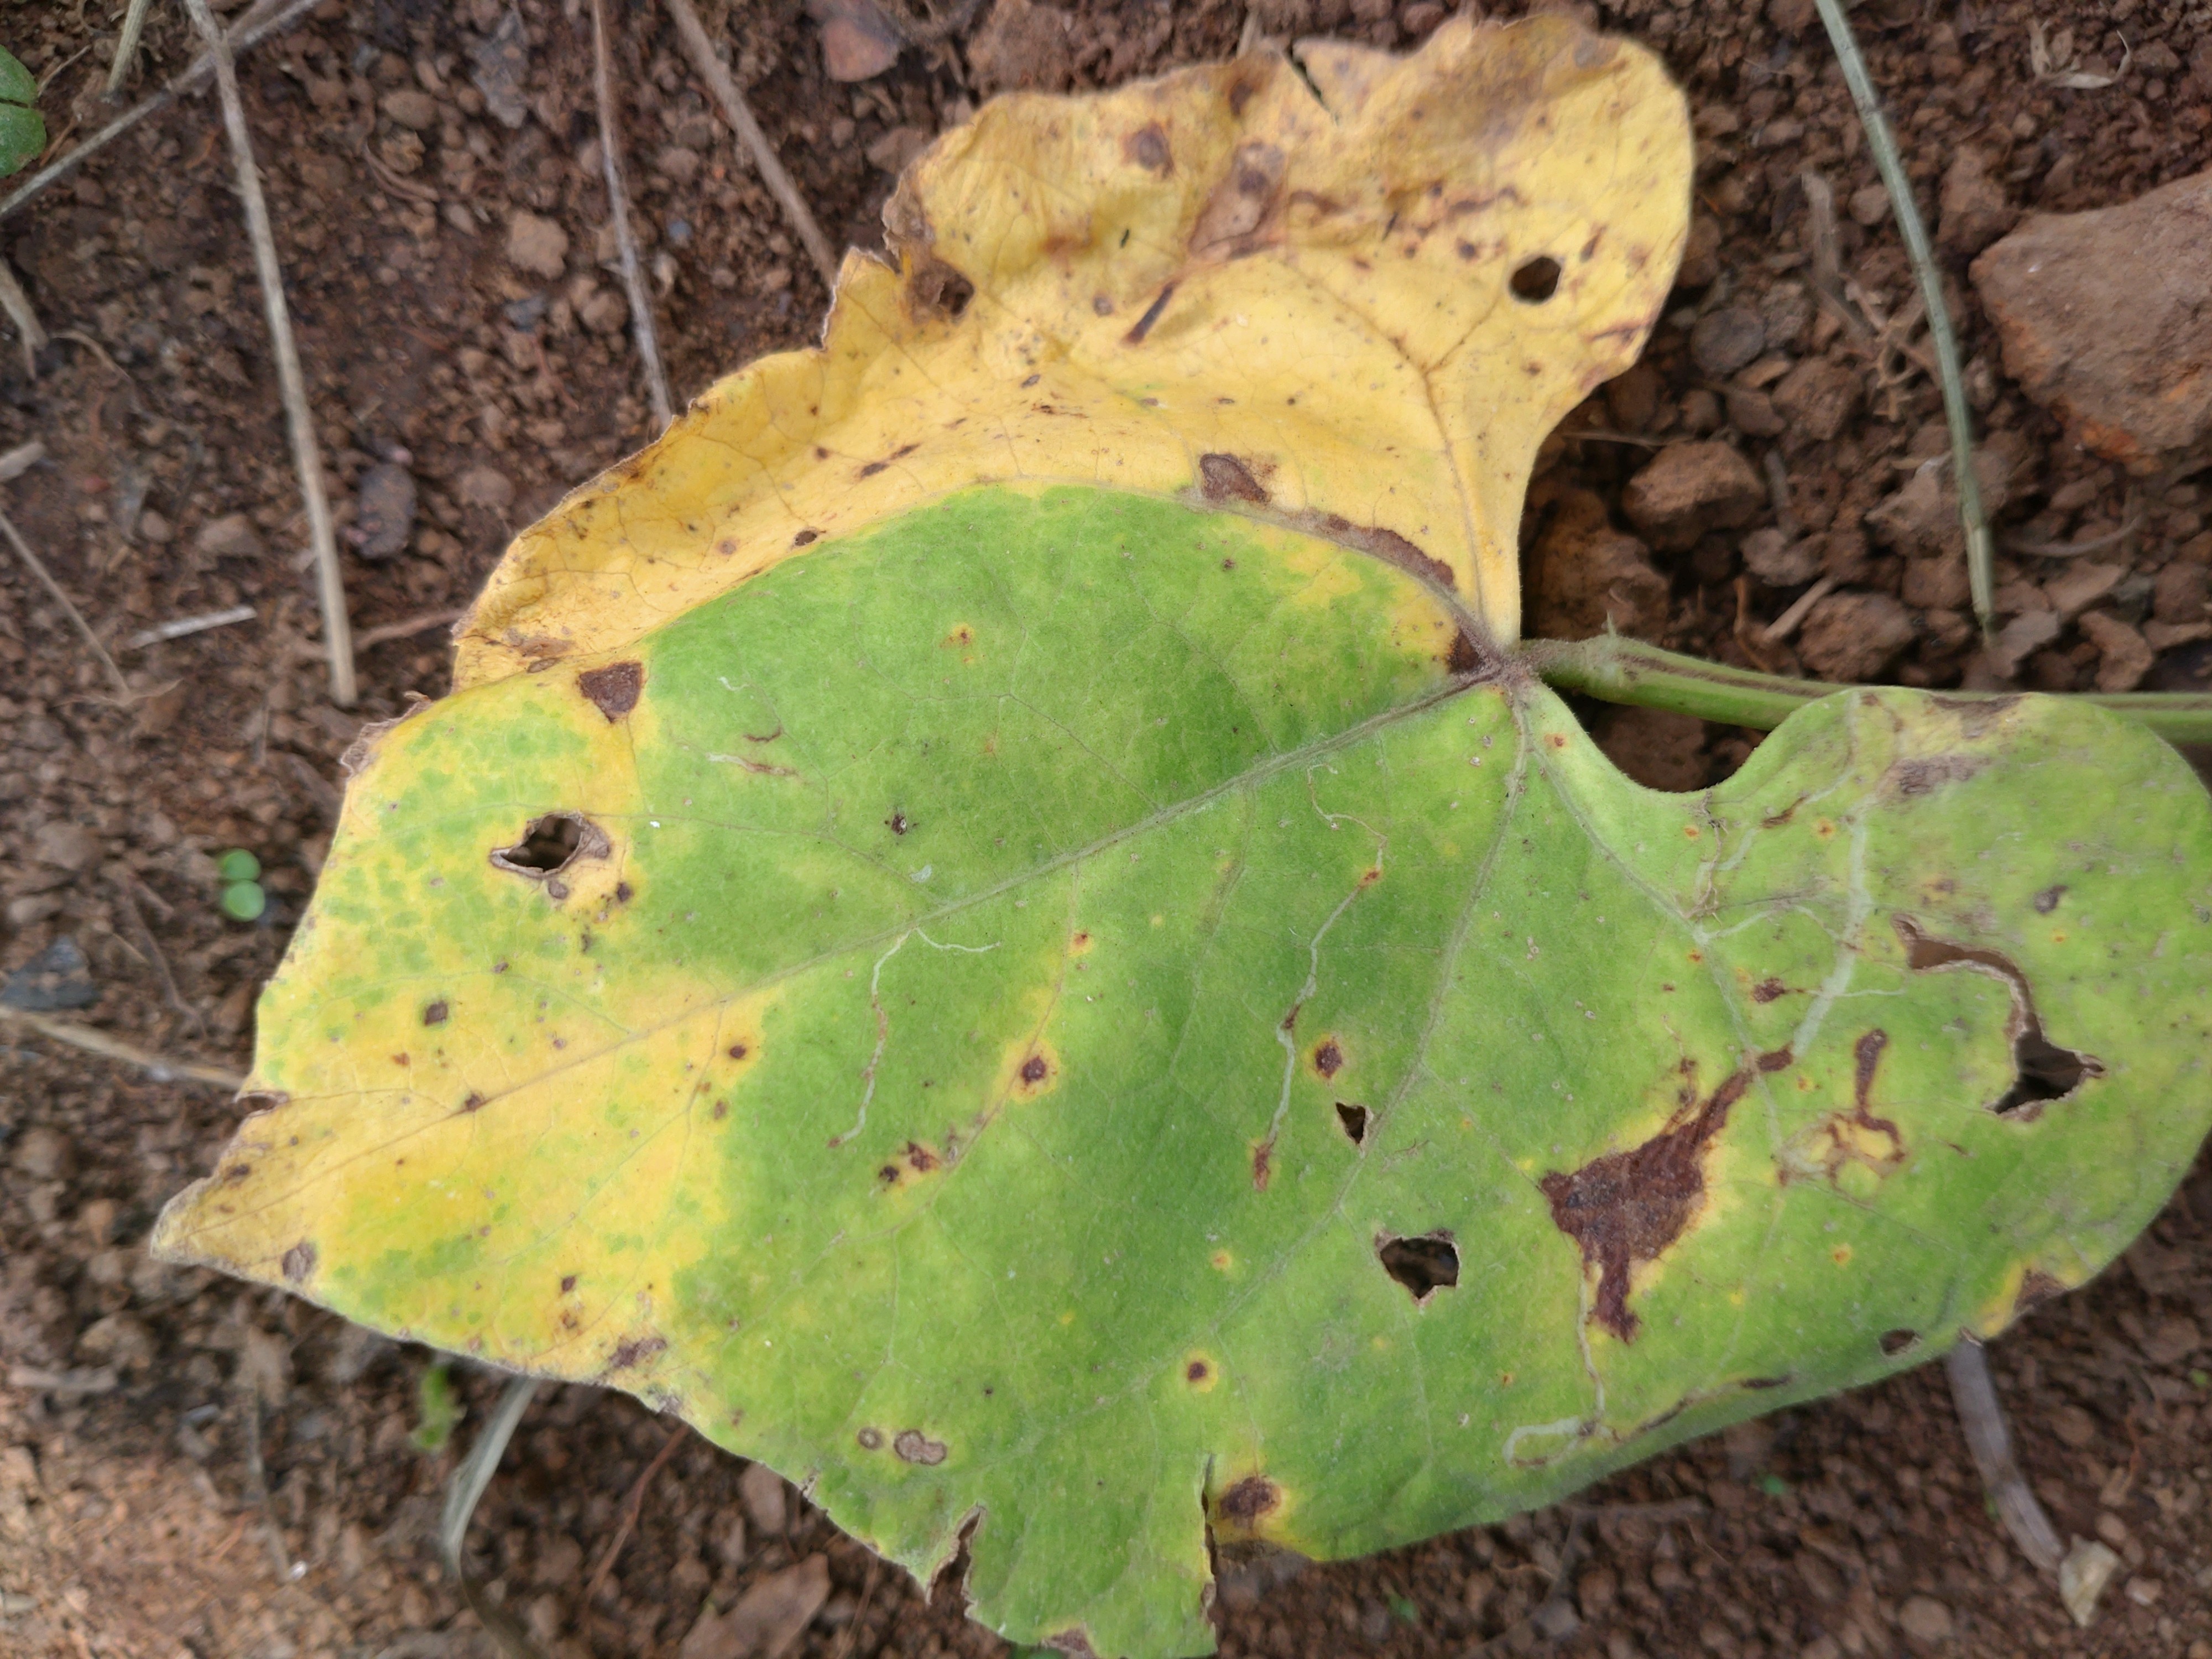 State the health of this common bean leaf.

rust
